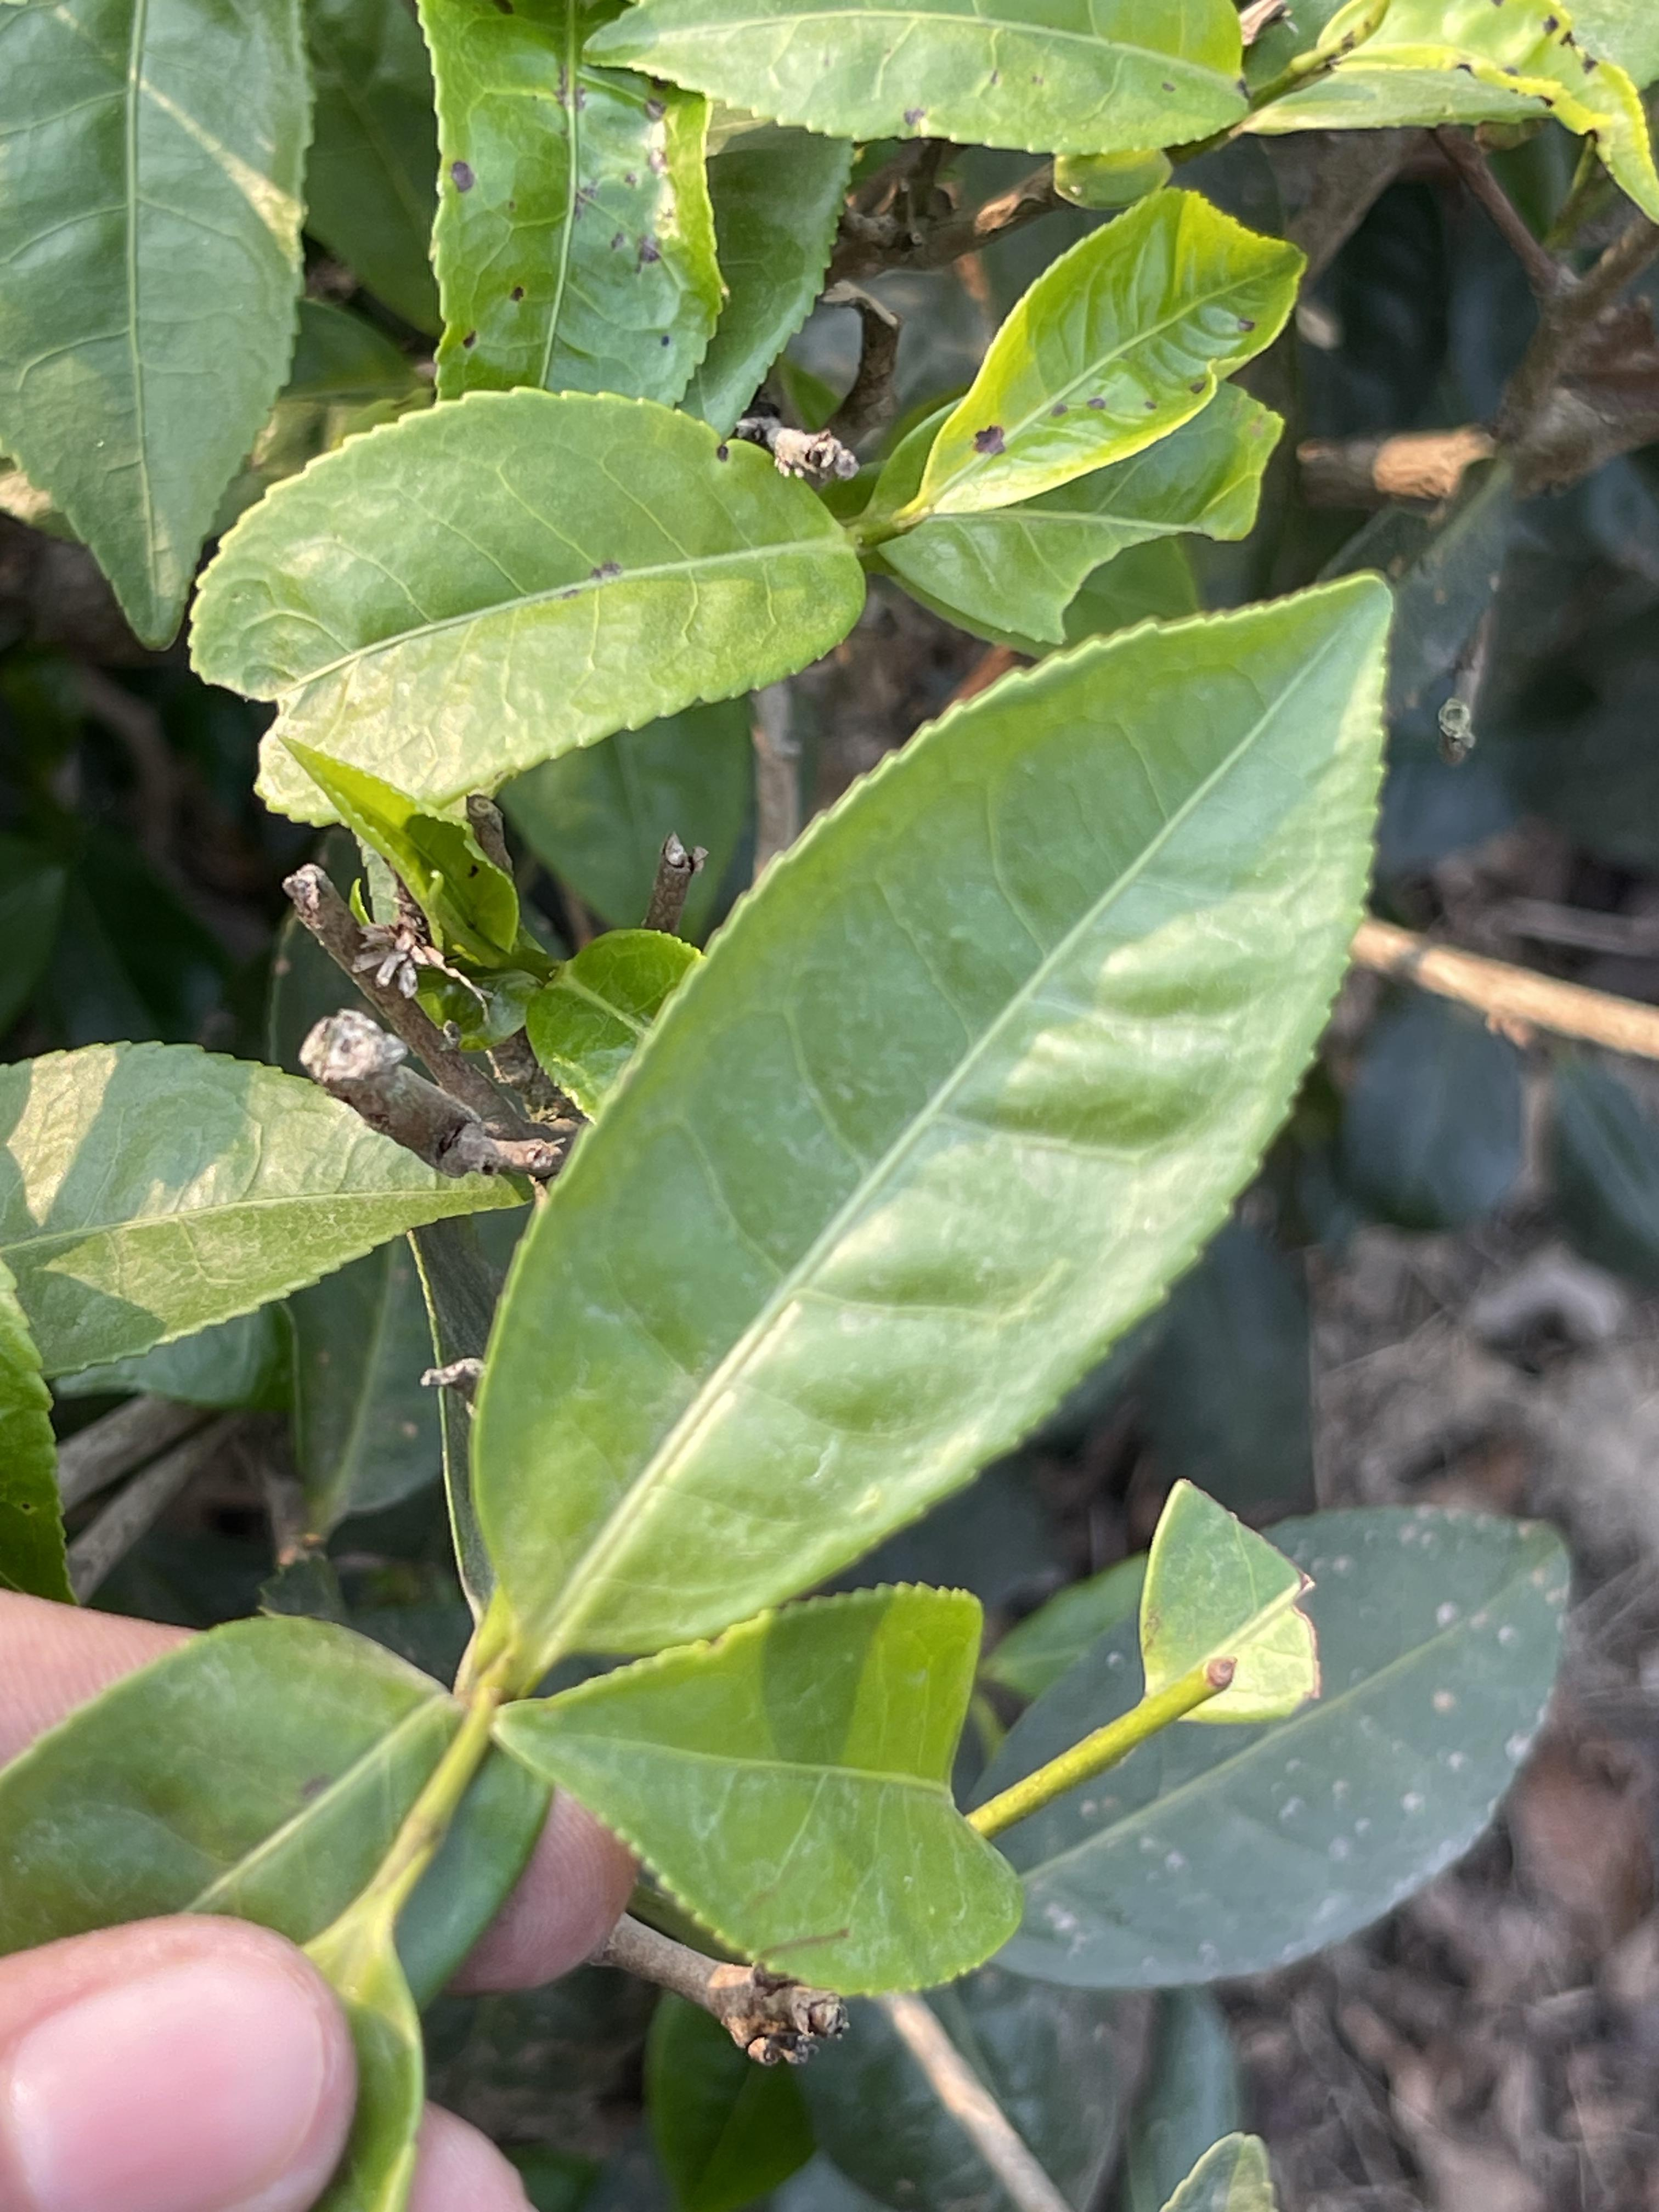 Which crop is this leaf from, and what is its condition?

tea, healthy leaf
